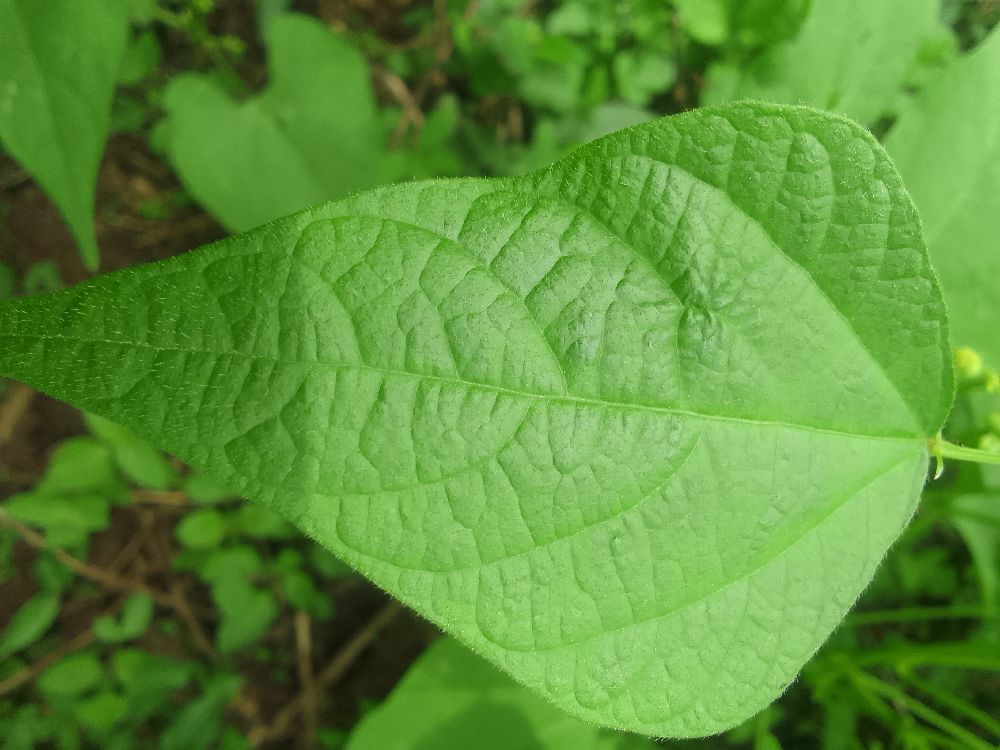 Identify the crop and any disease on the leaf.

common bean, healthy
